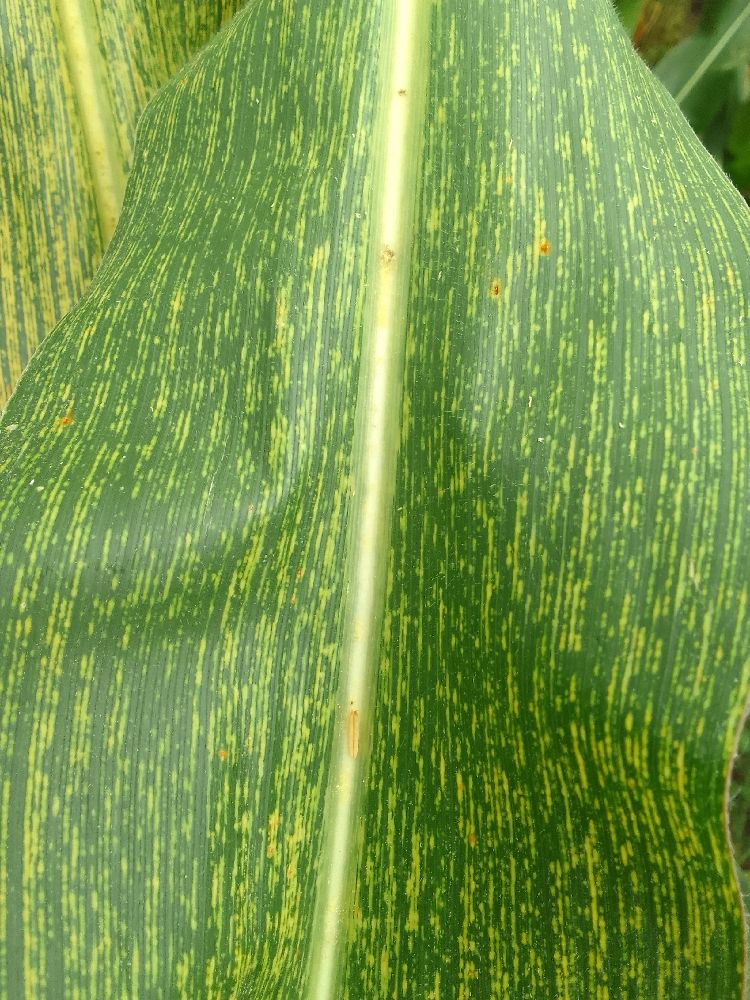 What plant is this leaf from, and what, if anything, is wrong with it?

maize, maize streak virus
